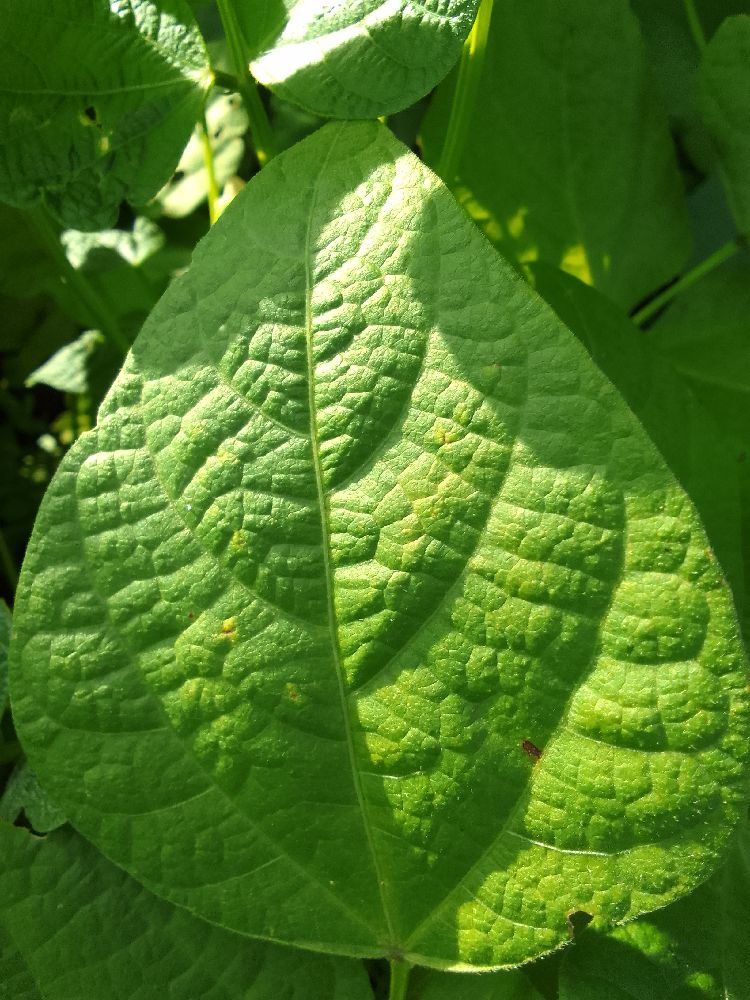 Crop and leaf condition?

common bean, healthy
